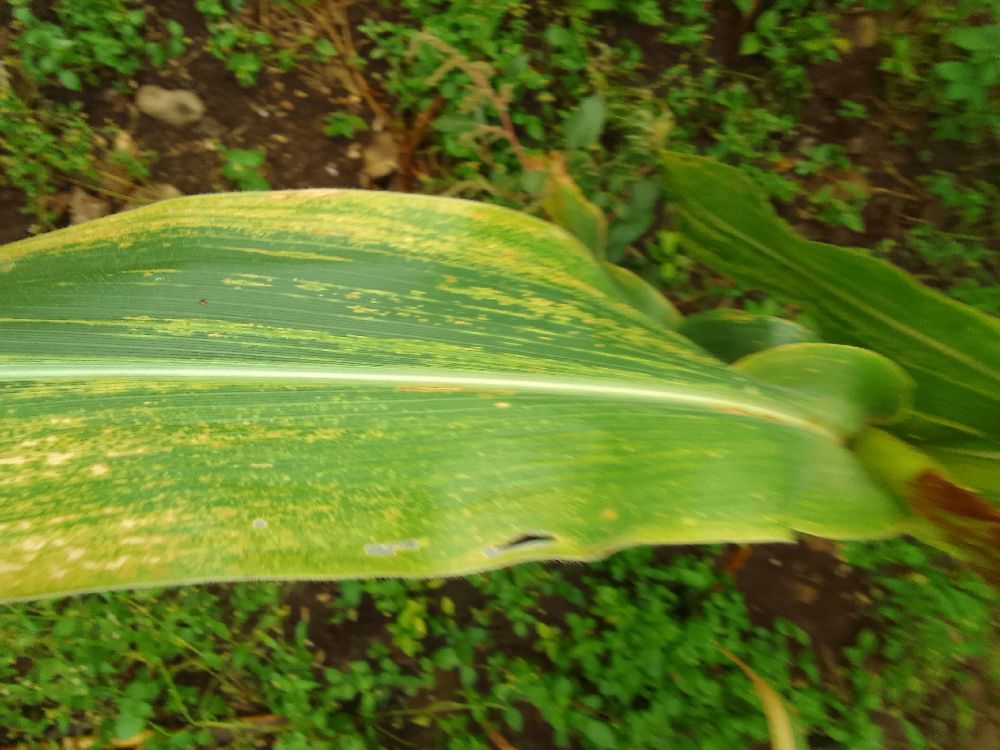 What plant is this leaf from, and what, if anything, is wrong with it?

maize, maize lethal necrosis
